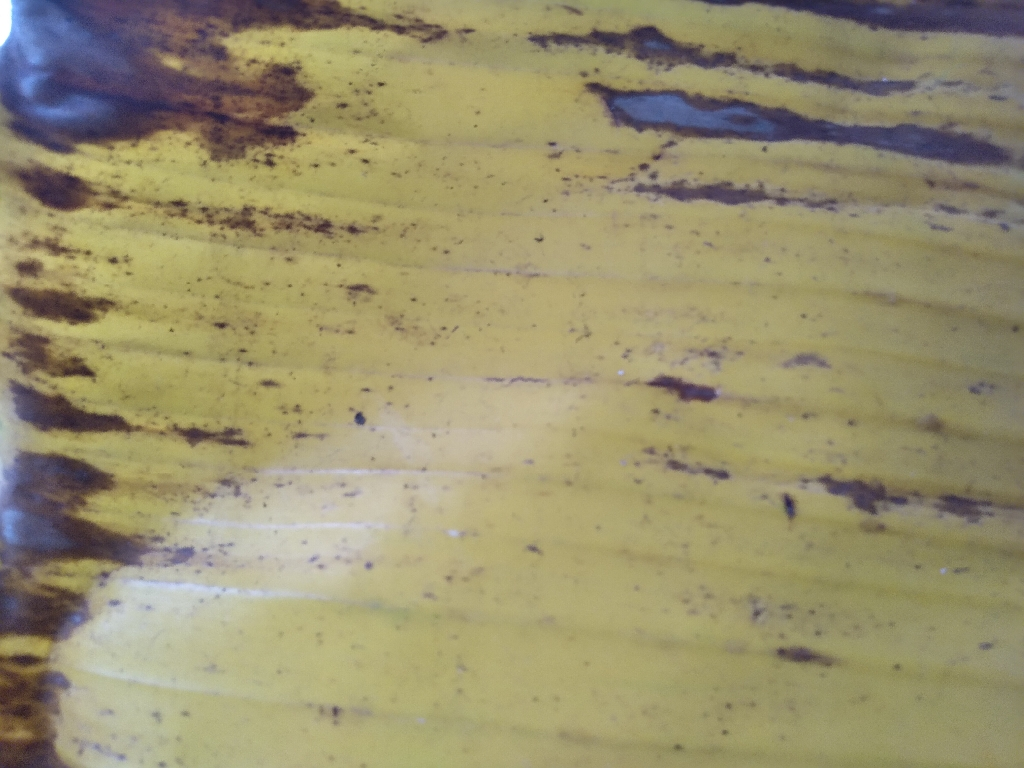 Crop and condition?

banana, fusarium wilt race 1
